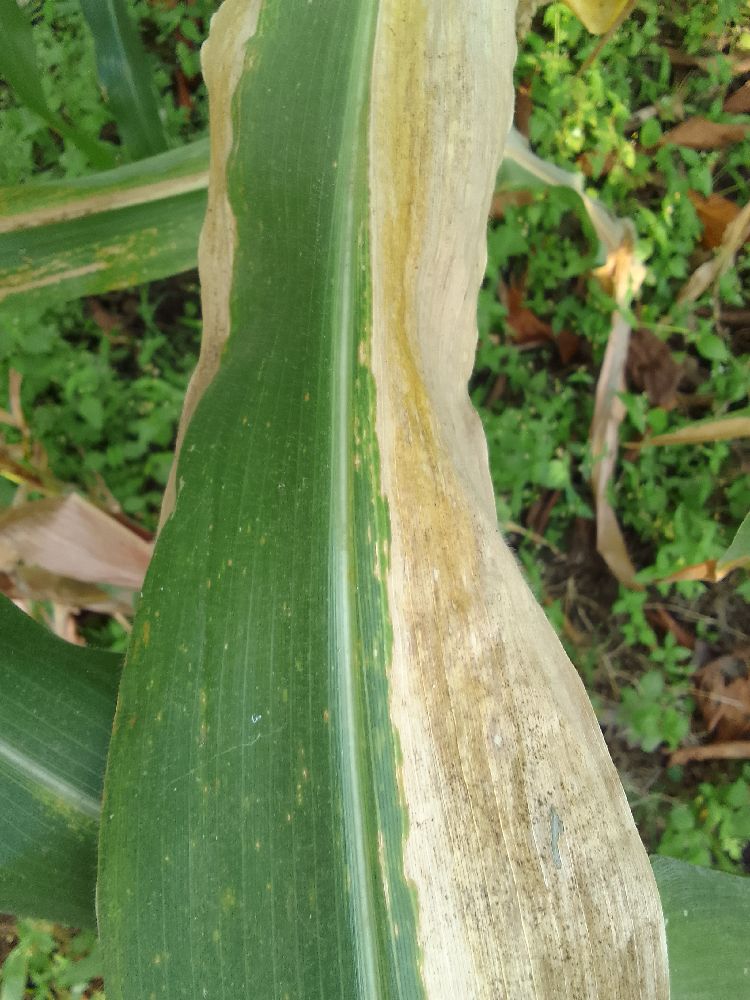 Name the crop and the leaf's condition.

maize, maize lethal necrosis
